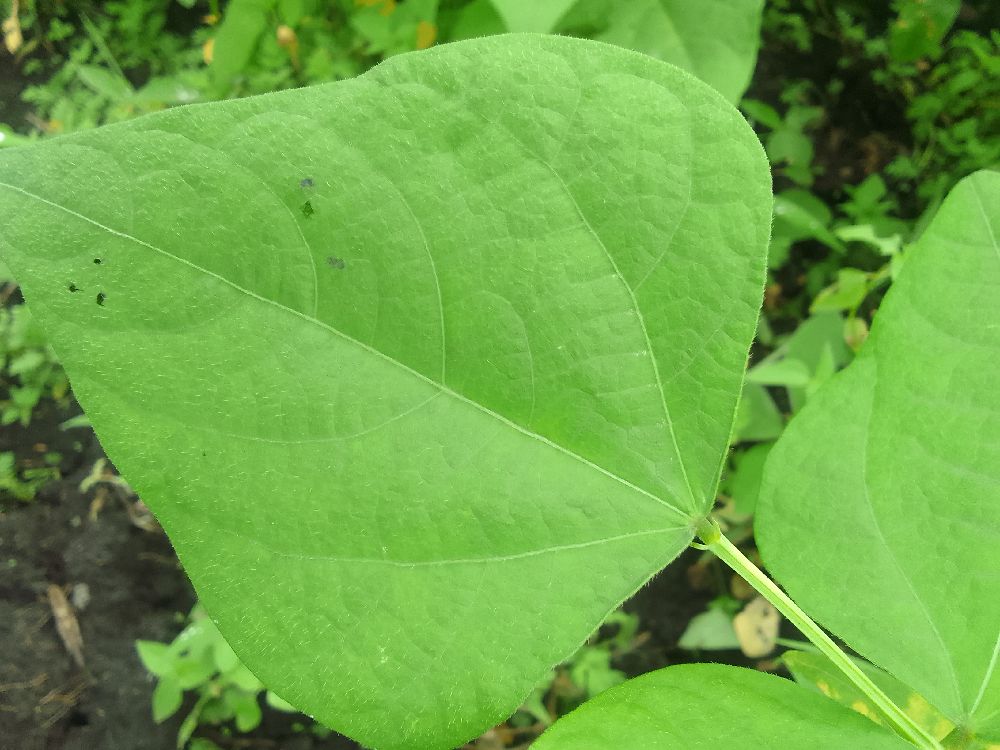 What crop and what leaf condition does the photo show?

common bean, healthy
